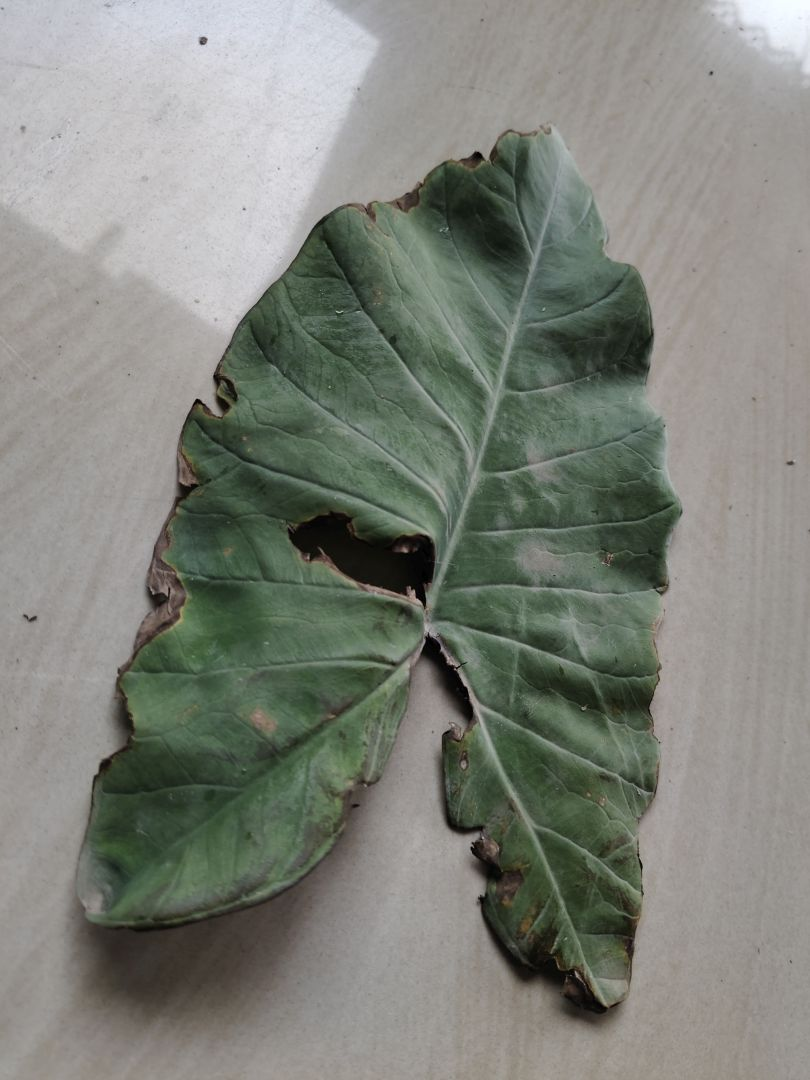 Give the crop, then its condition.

taro, leaf blight
